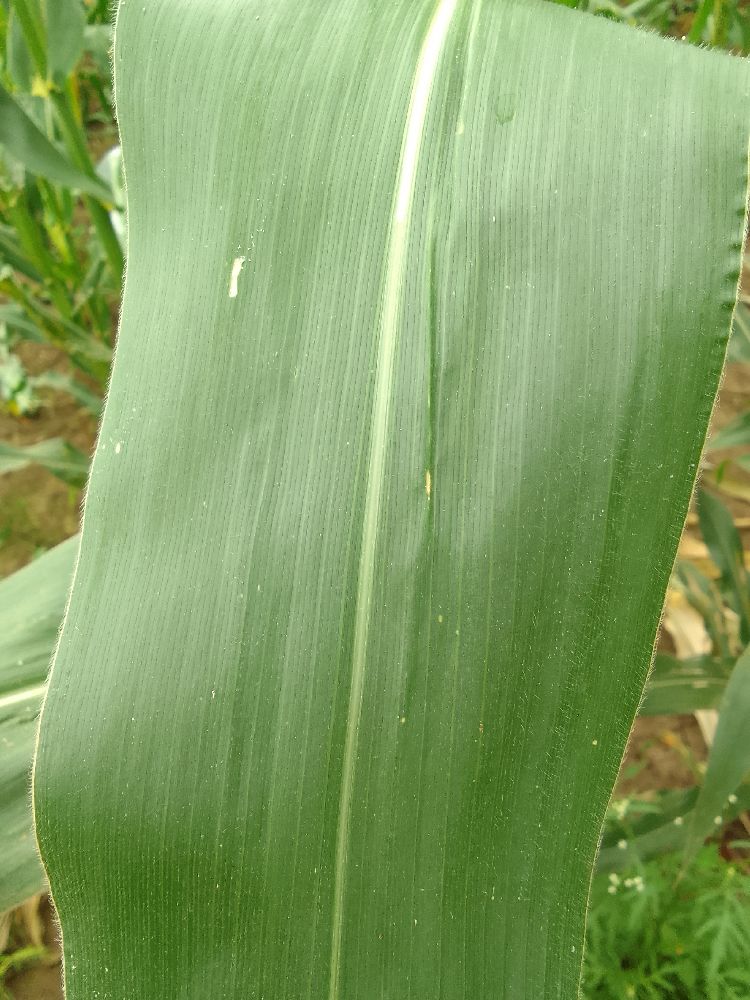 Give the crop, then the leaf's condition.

maize, healthy
